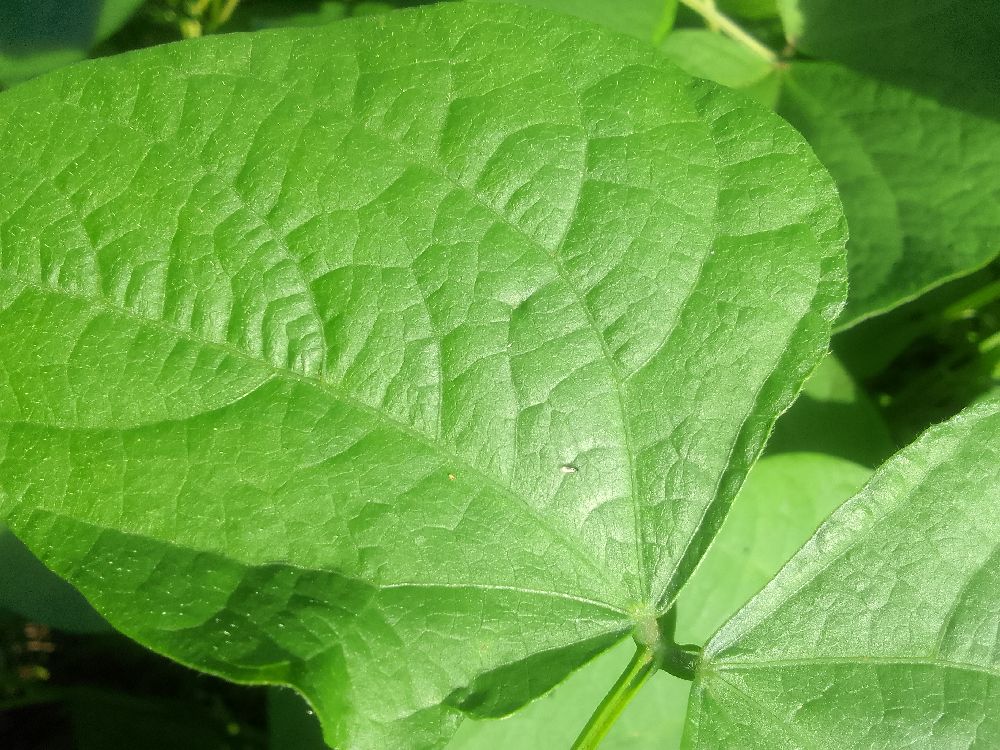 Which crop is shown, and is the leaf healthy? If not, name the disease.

common bean, healthy
